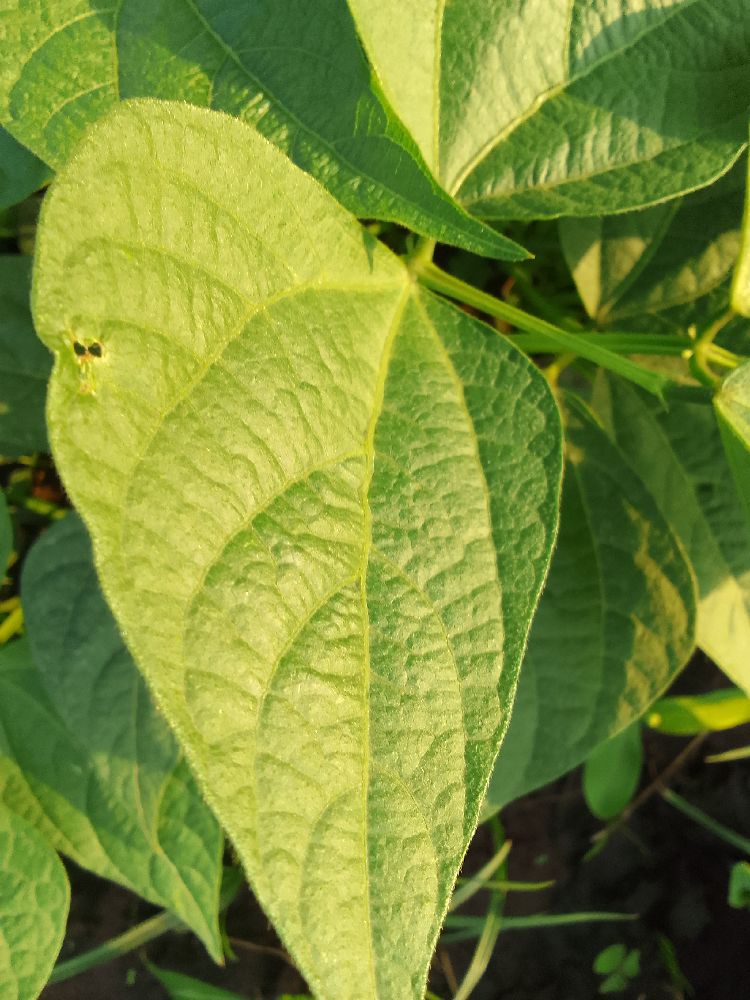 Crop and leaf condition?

common bean, healthy
